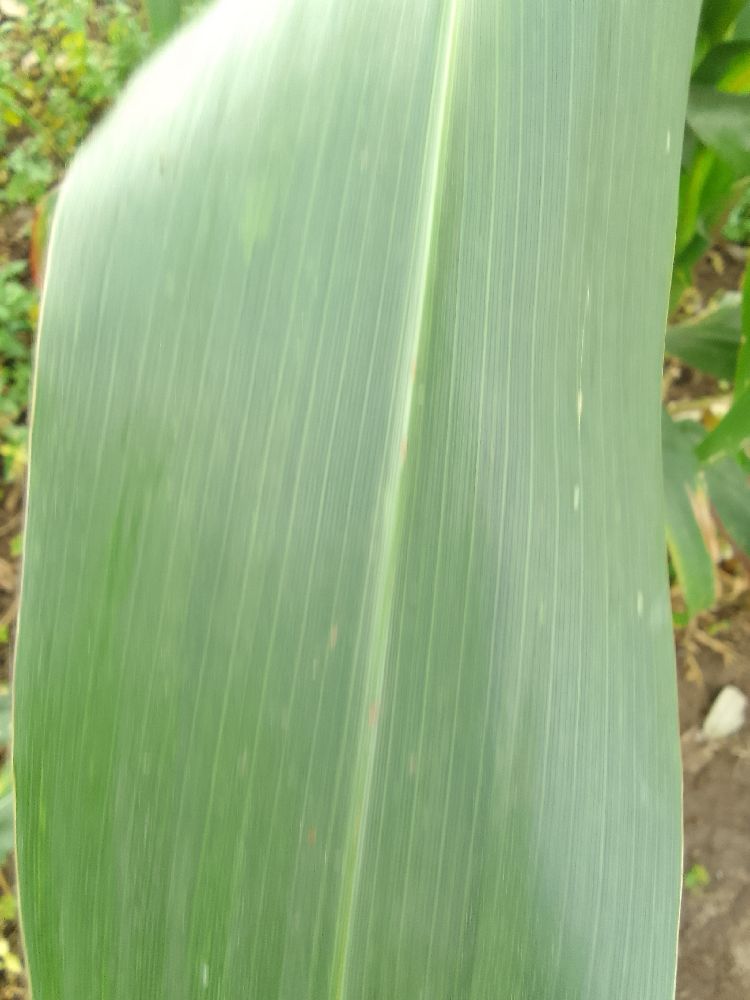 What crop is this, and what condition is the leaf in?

maize, healthy
